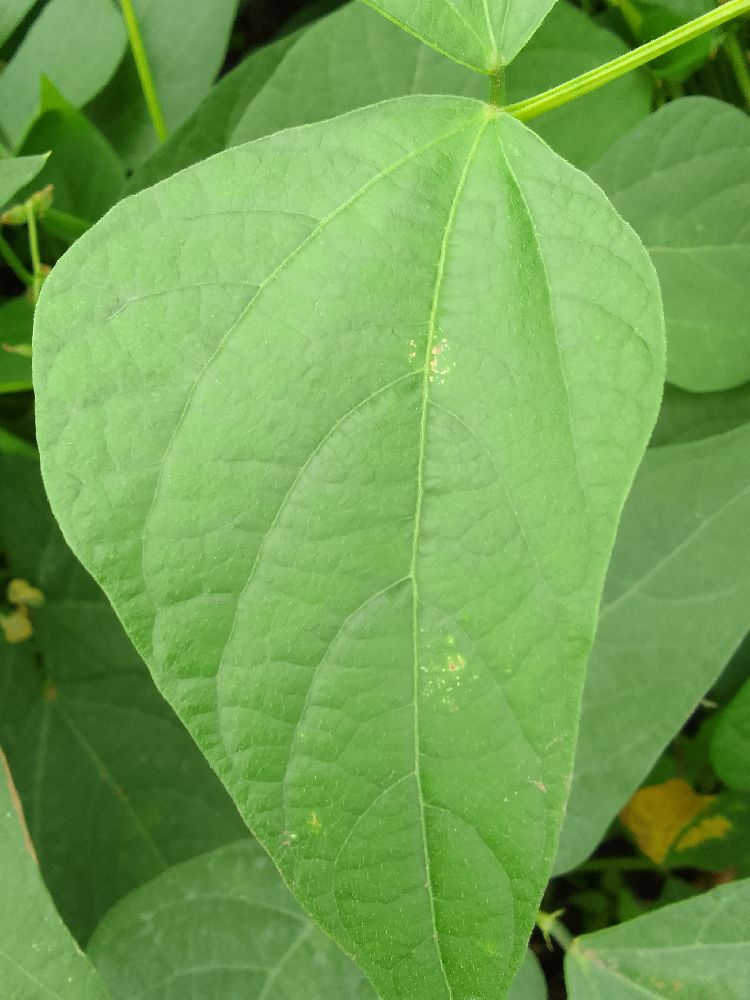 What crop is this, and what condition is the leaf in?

common bean, healthy
